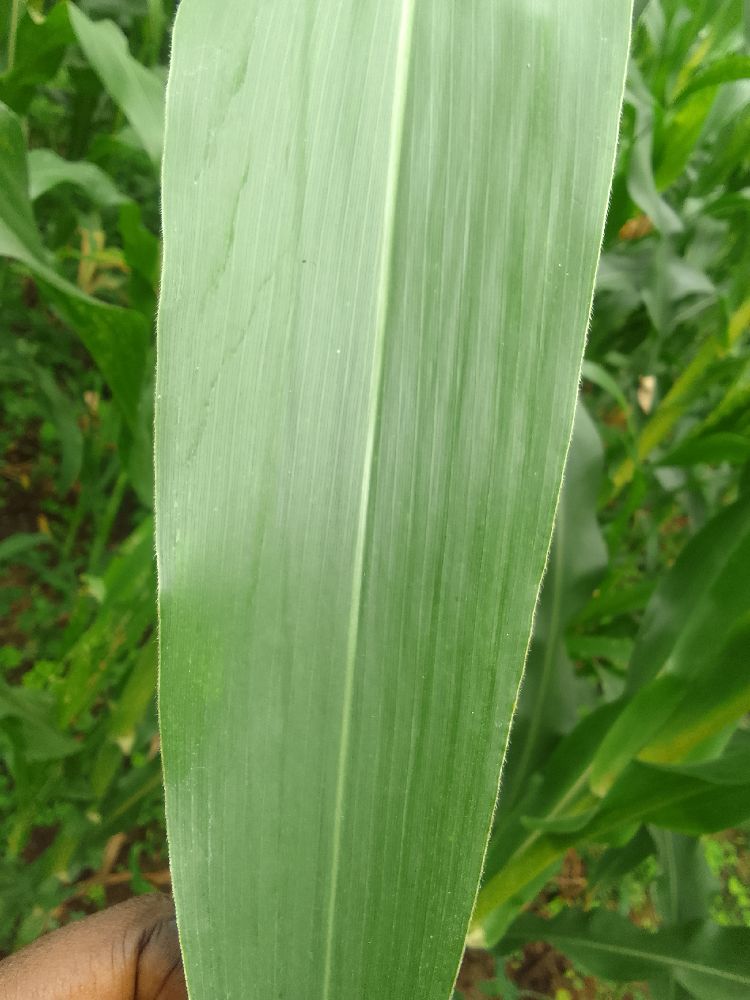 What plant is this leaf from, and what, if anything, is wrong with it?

maize, healthy
